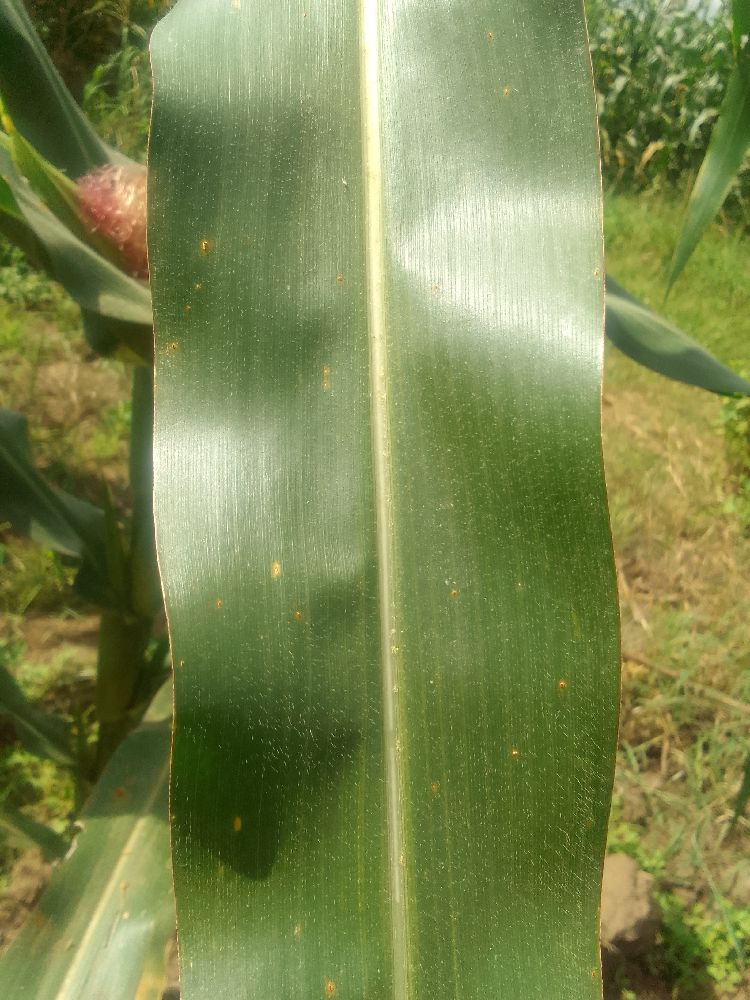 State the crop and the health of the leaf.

maize, healthy
